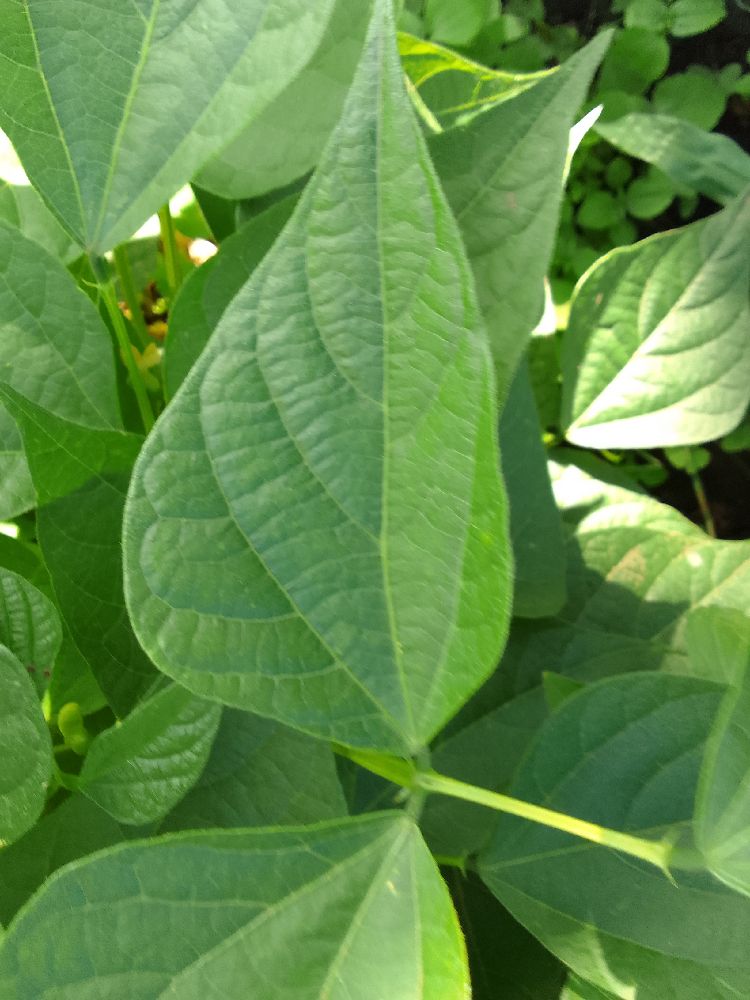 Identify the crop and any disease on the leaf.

common bean, healthy
